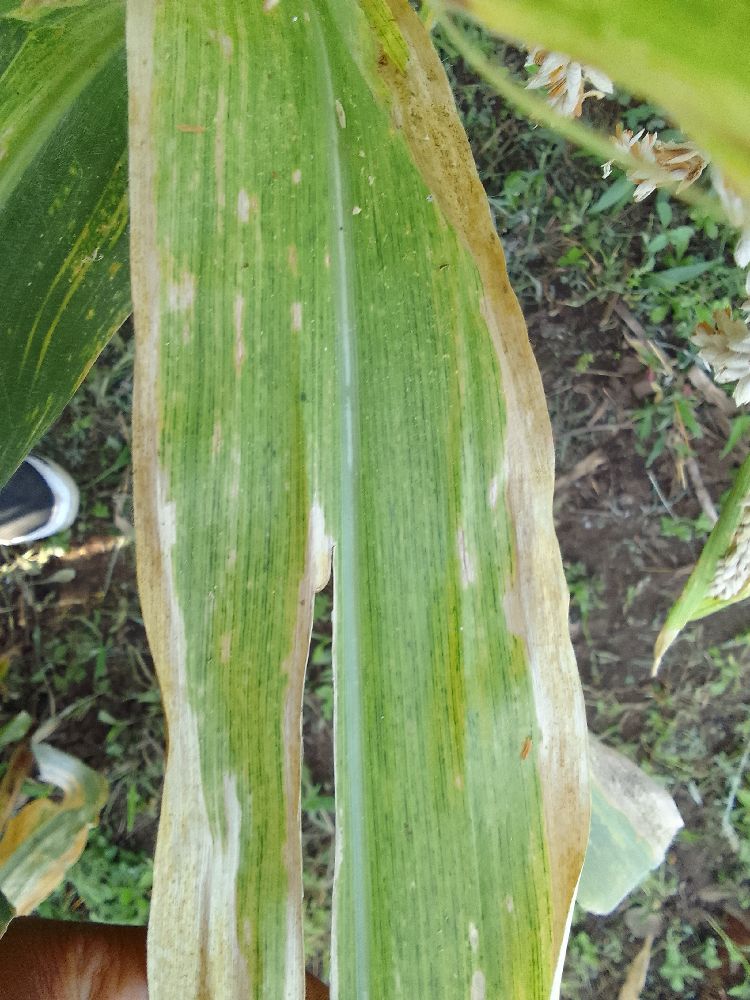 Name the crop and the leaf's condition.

maize, maize lethal necrosis
